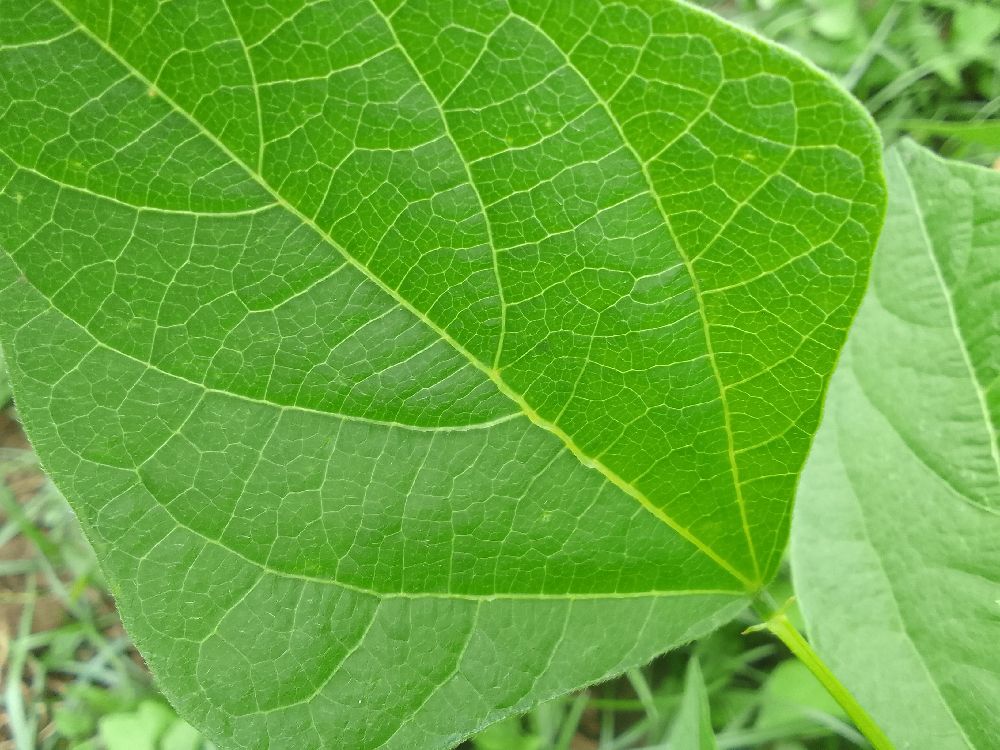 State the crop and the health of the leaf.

common bean, healthy
